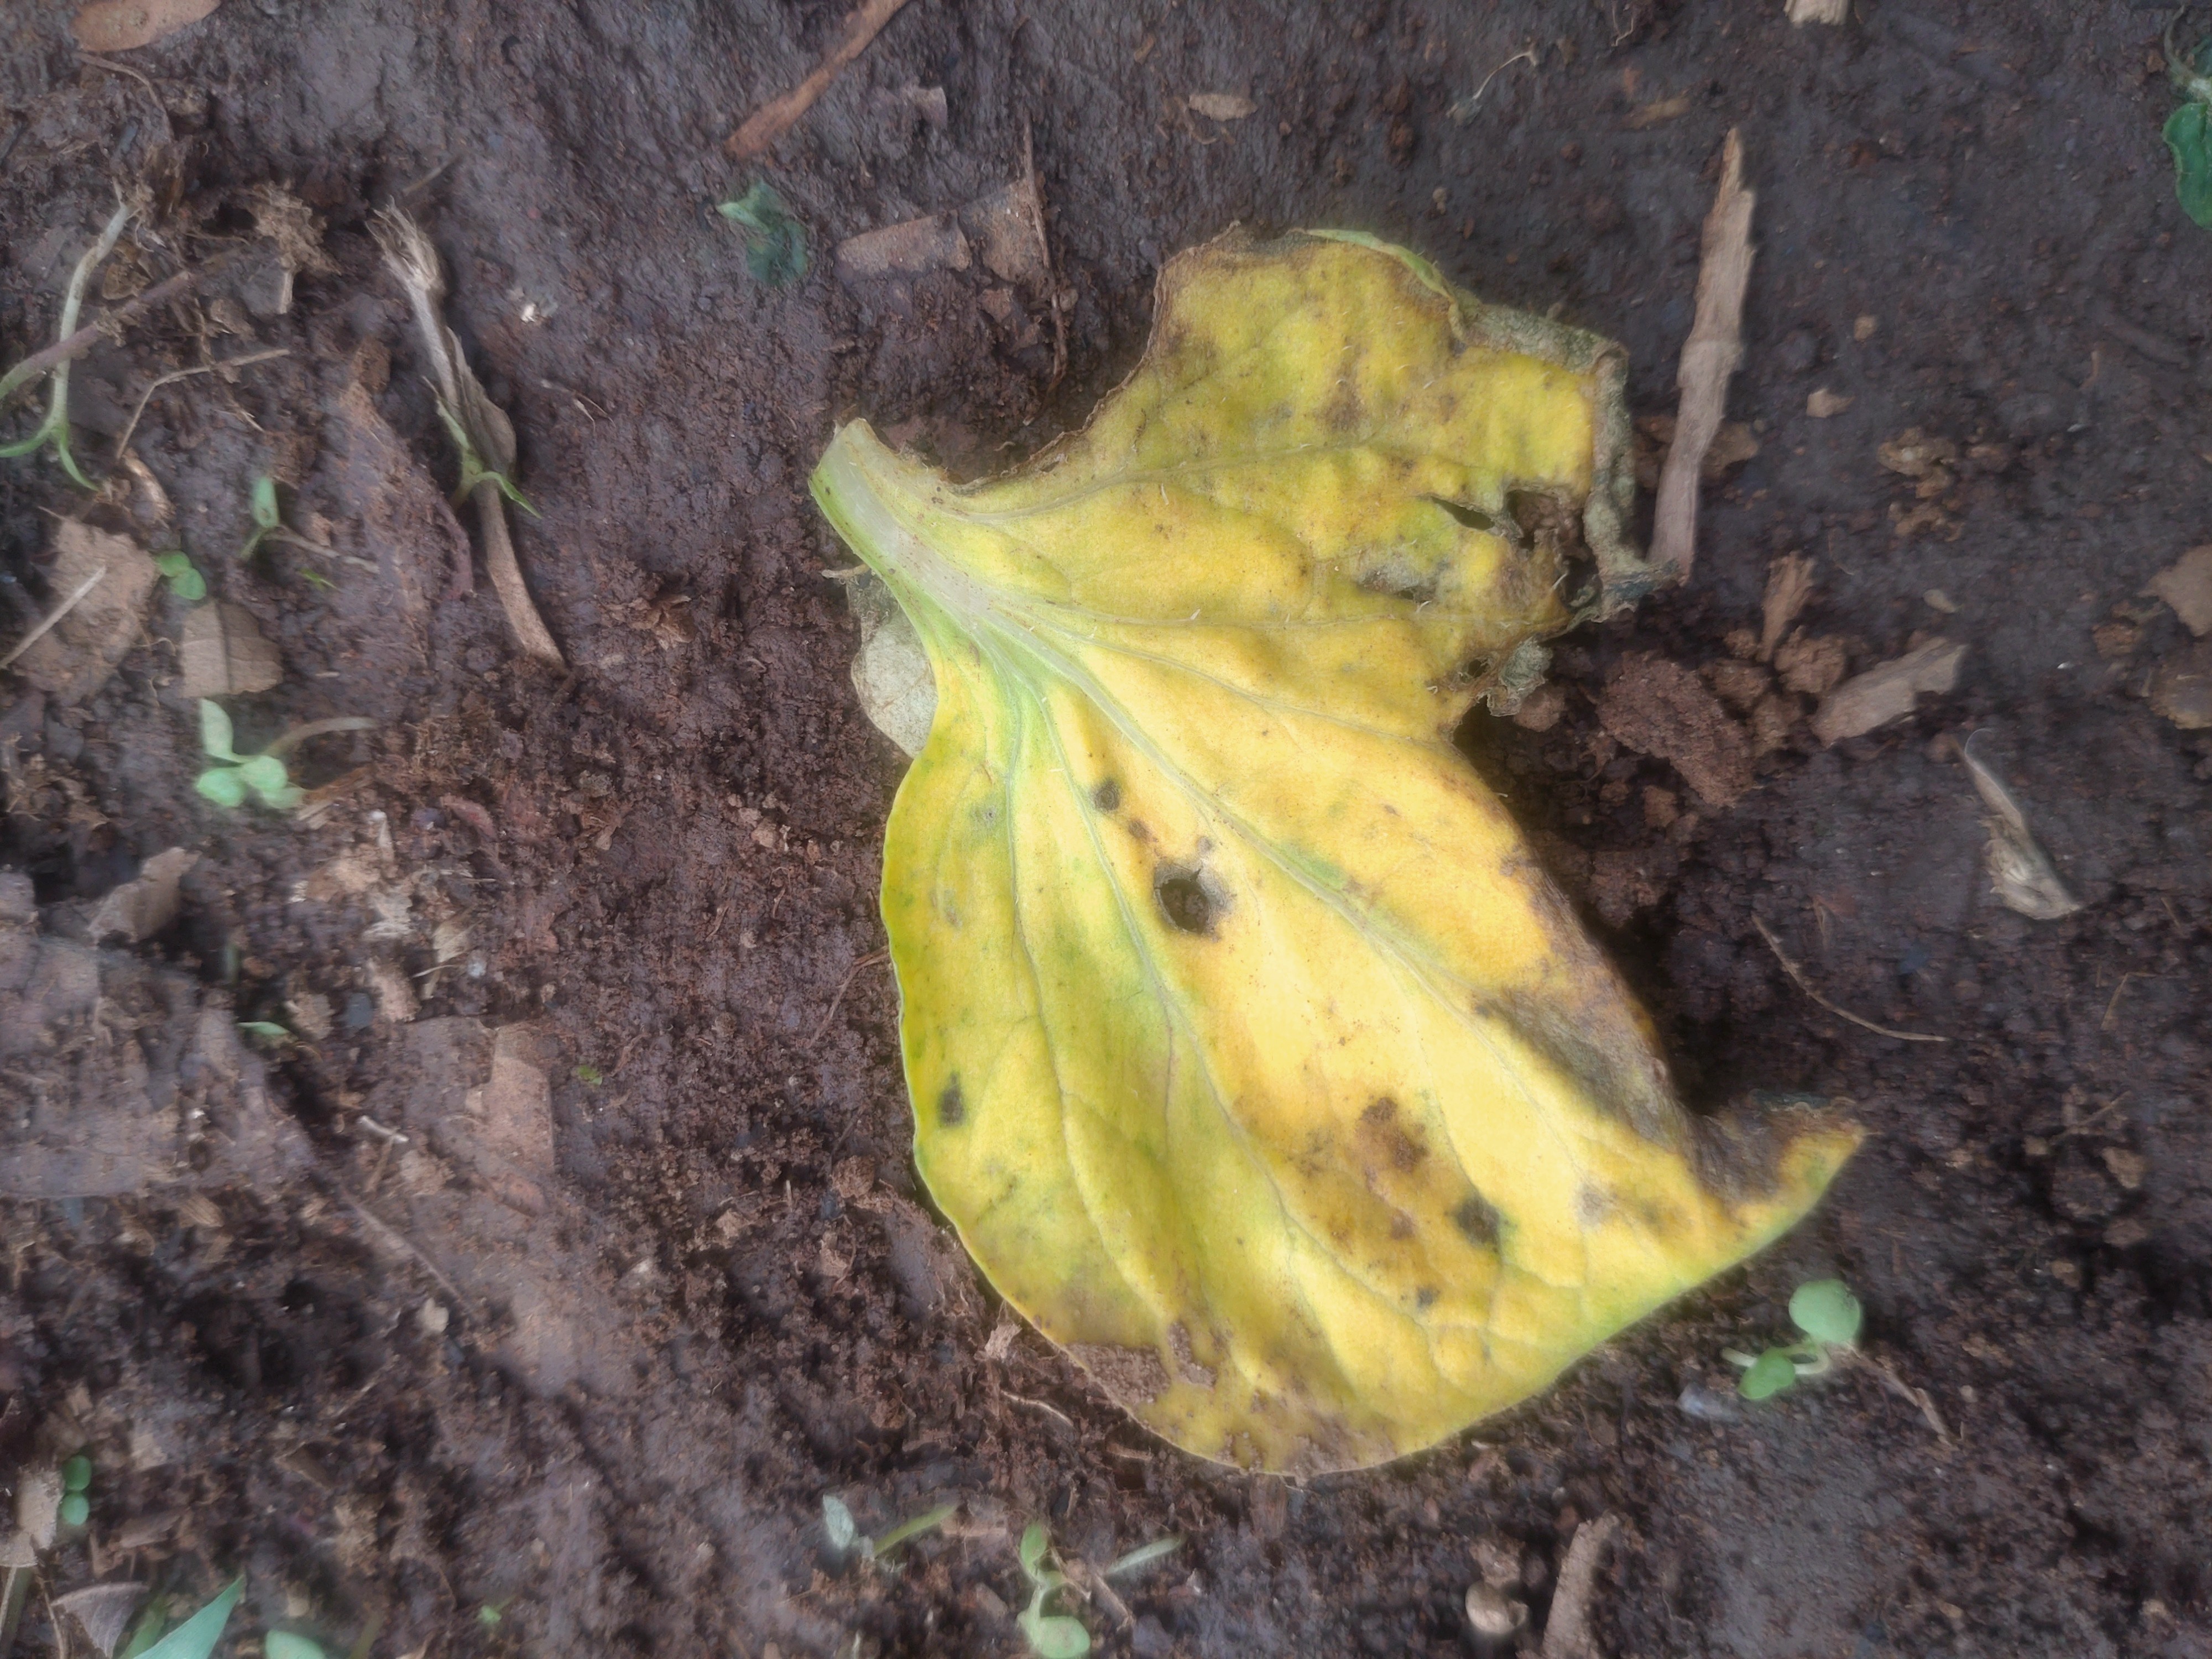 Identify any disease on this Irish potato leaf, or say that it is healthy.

late blight
